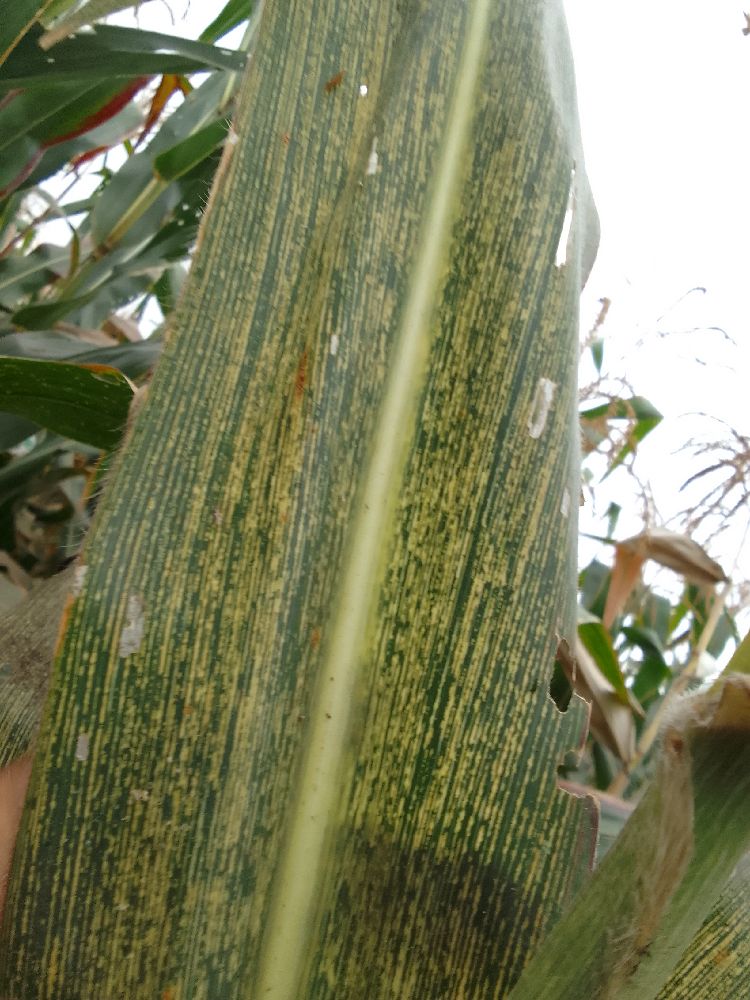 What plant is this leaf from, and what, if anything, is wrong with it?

maize, maize streak virus
